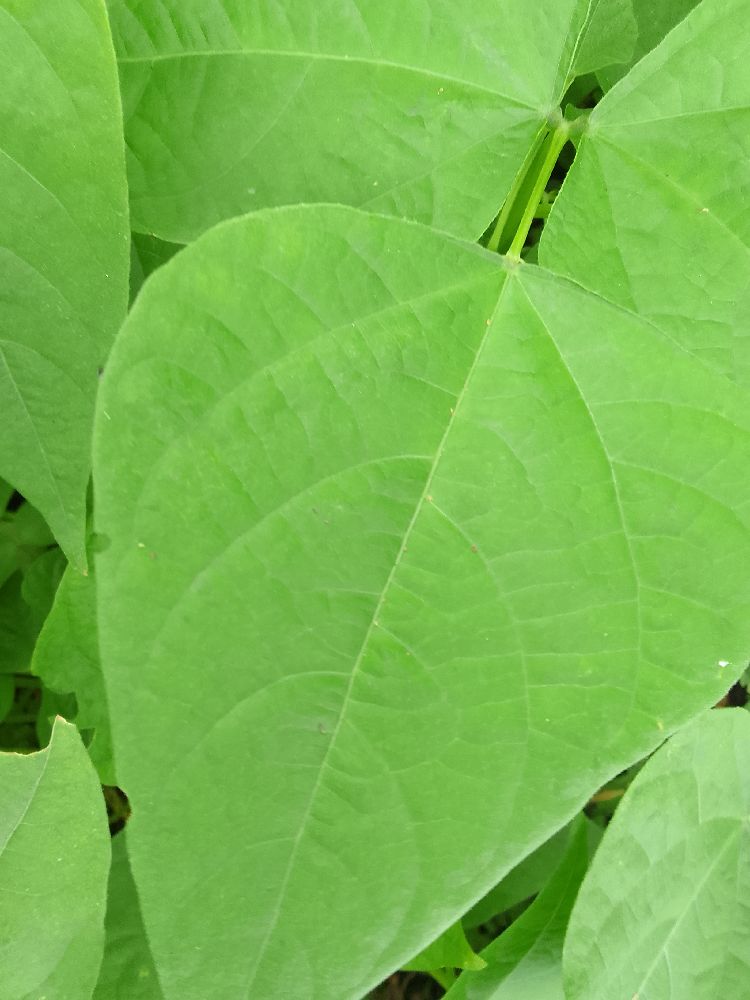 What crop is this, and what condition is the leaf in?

common bean, healthy
